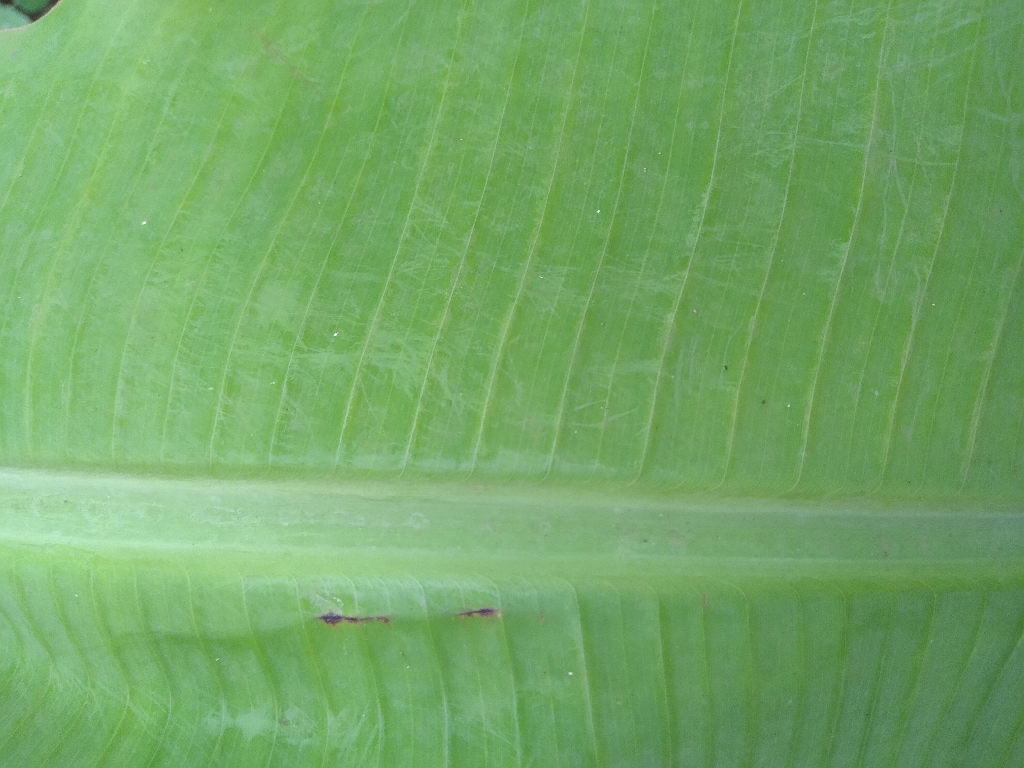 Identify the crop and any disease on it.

banana, healthy
